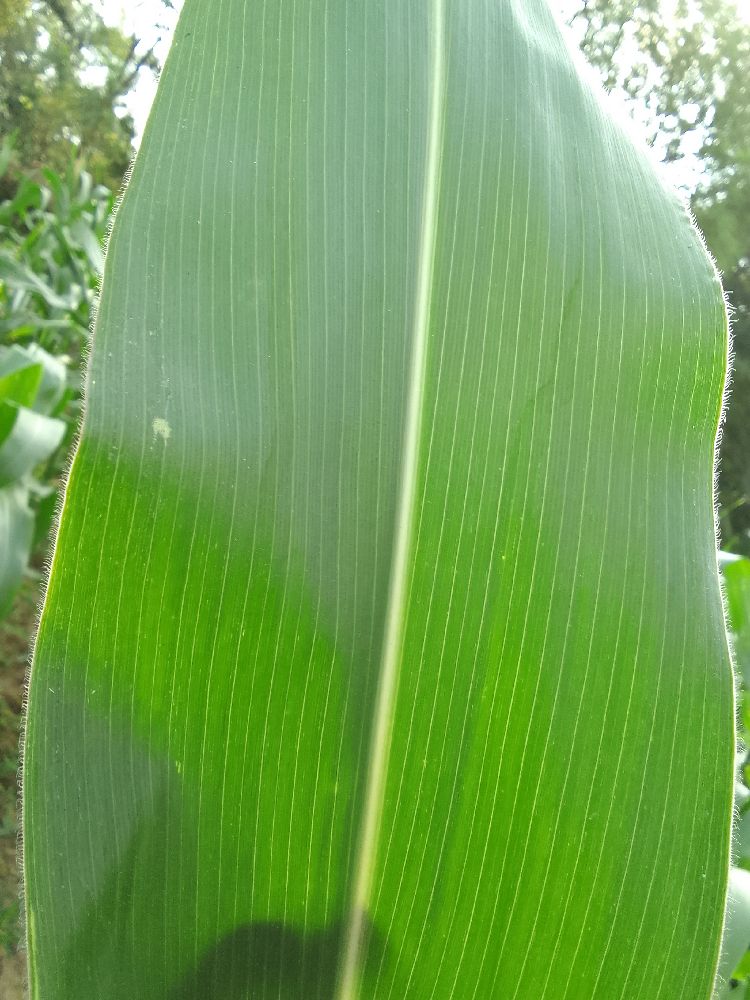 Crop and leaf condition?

maize, healthy
